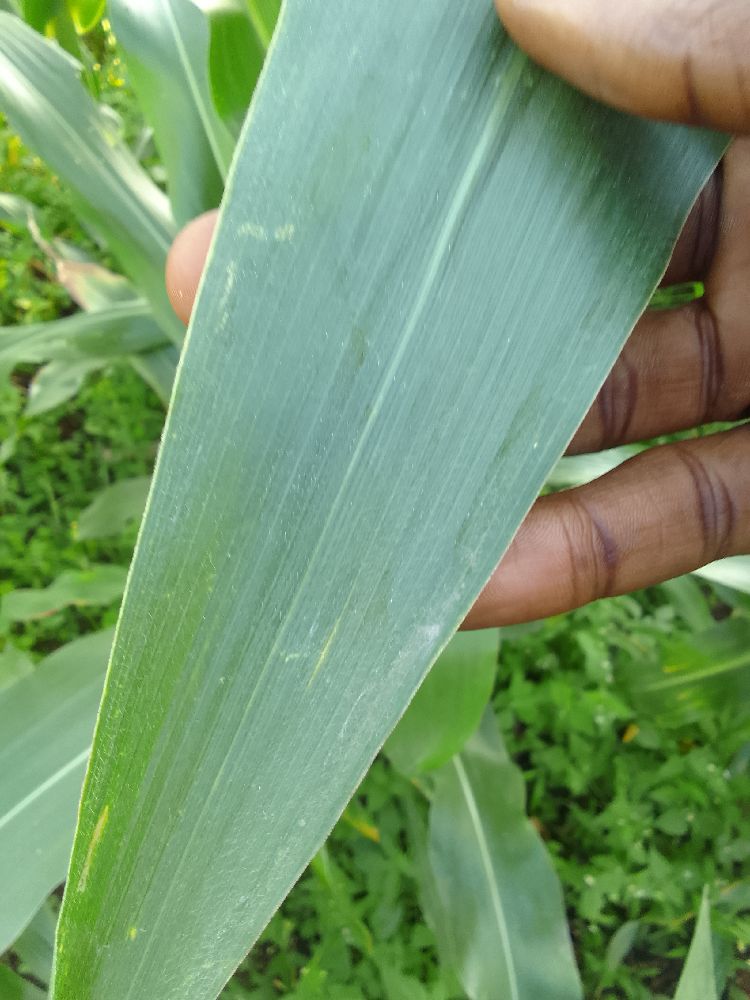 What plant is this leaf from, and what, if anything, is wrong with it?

maize, healthy
